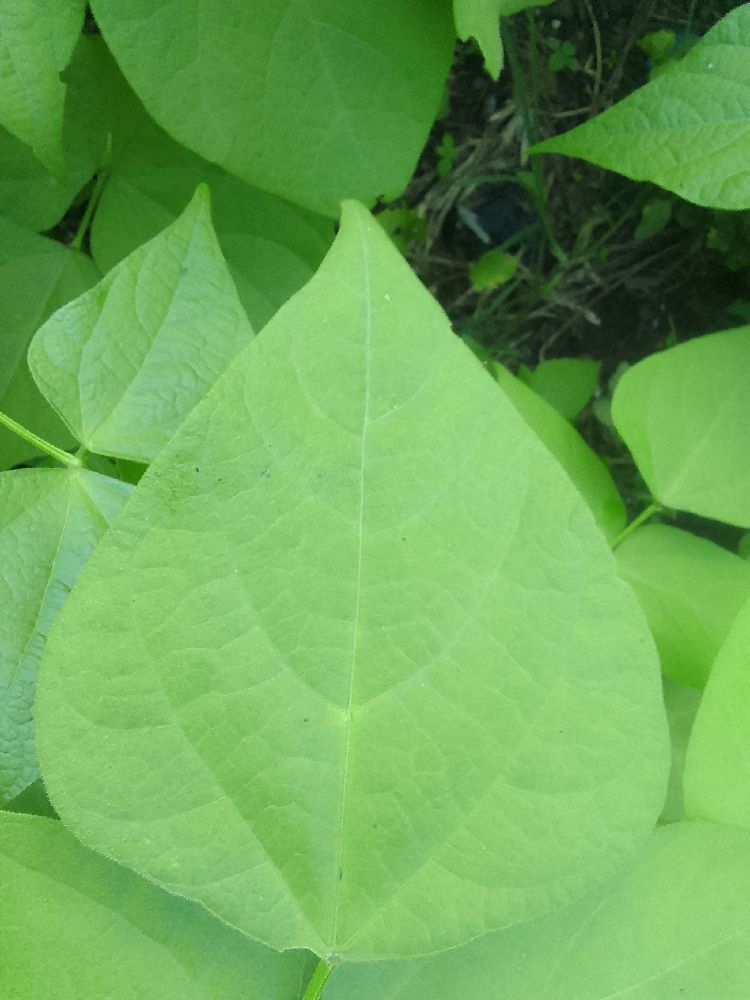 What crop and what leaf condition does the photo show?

common bean, healthy
